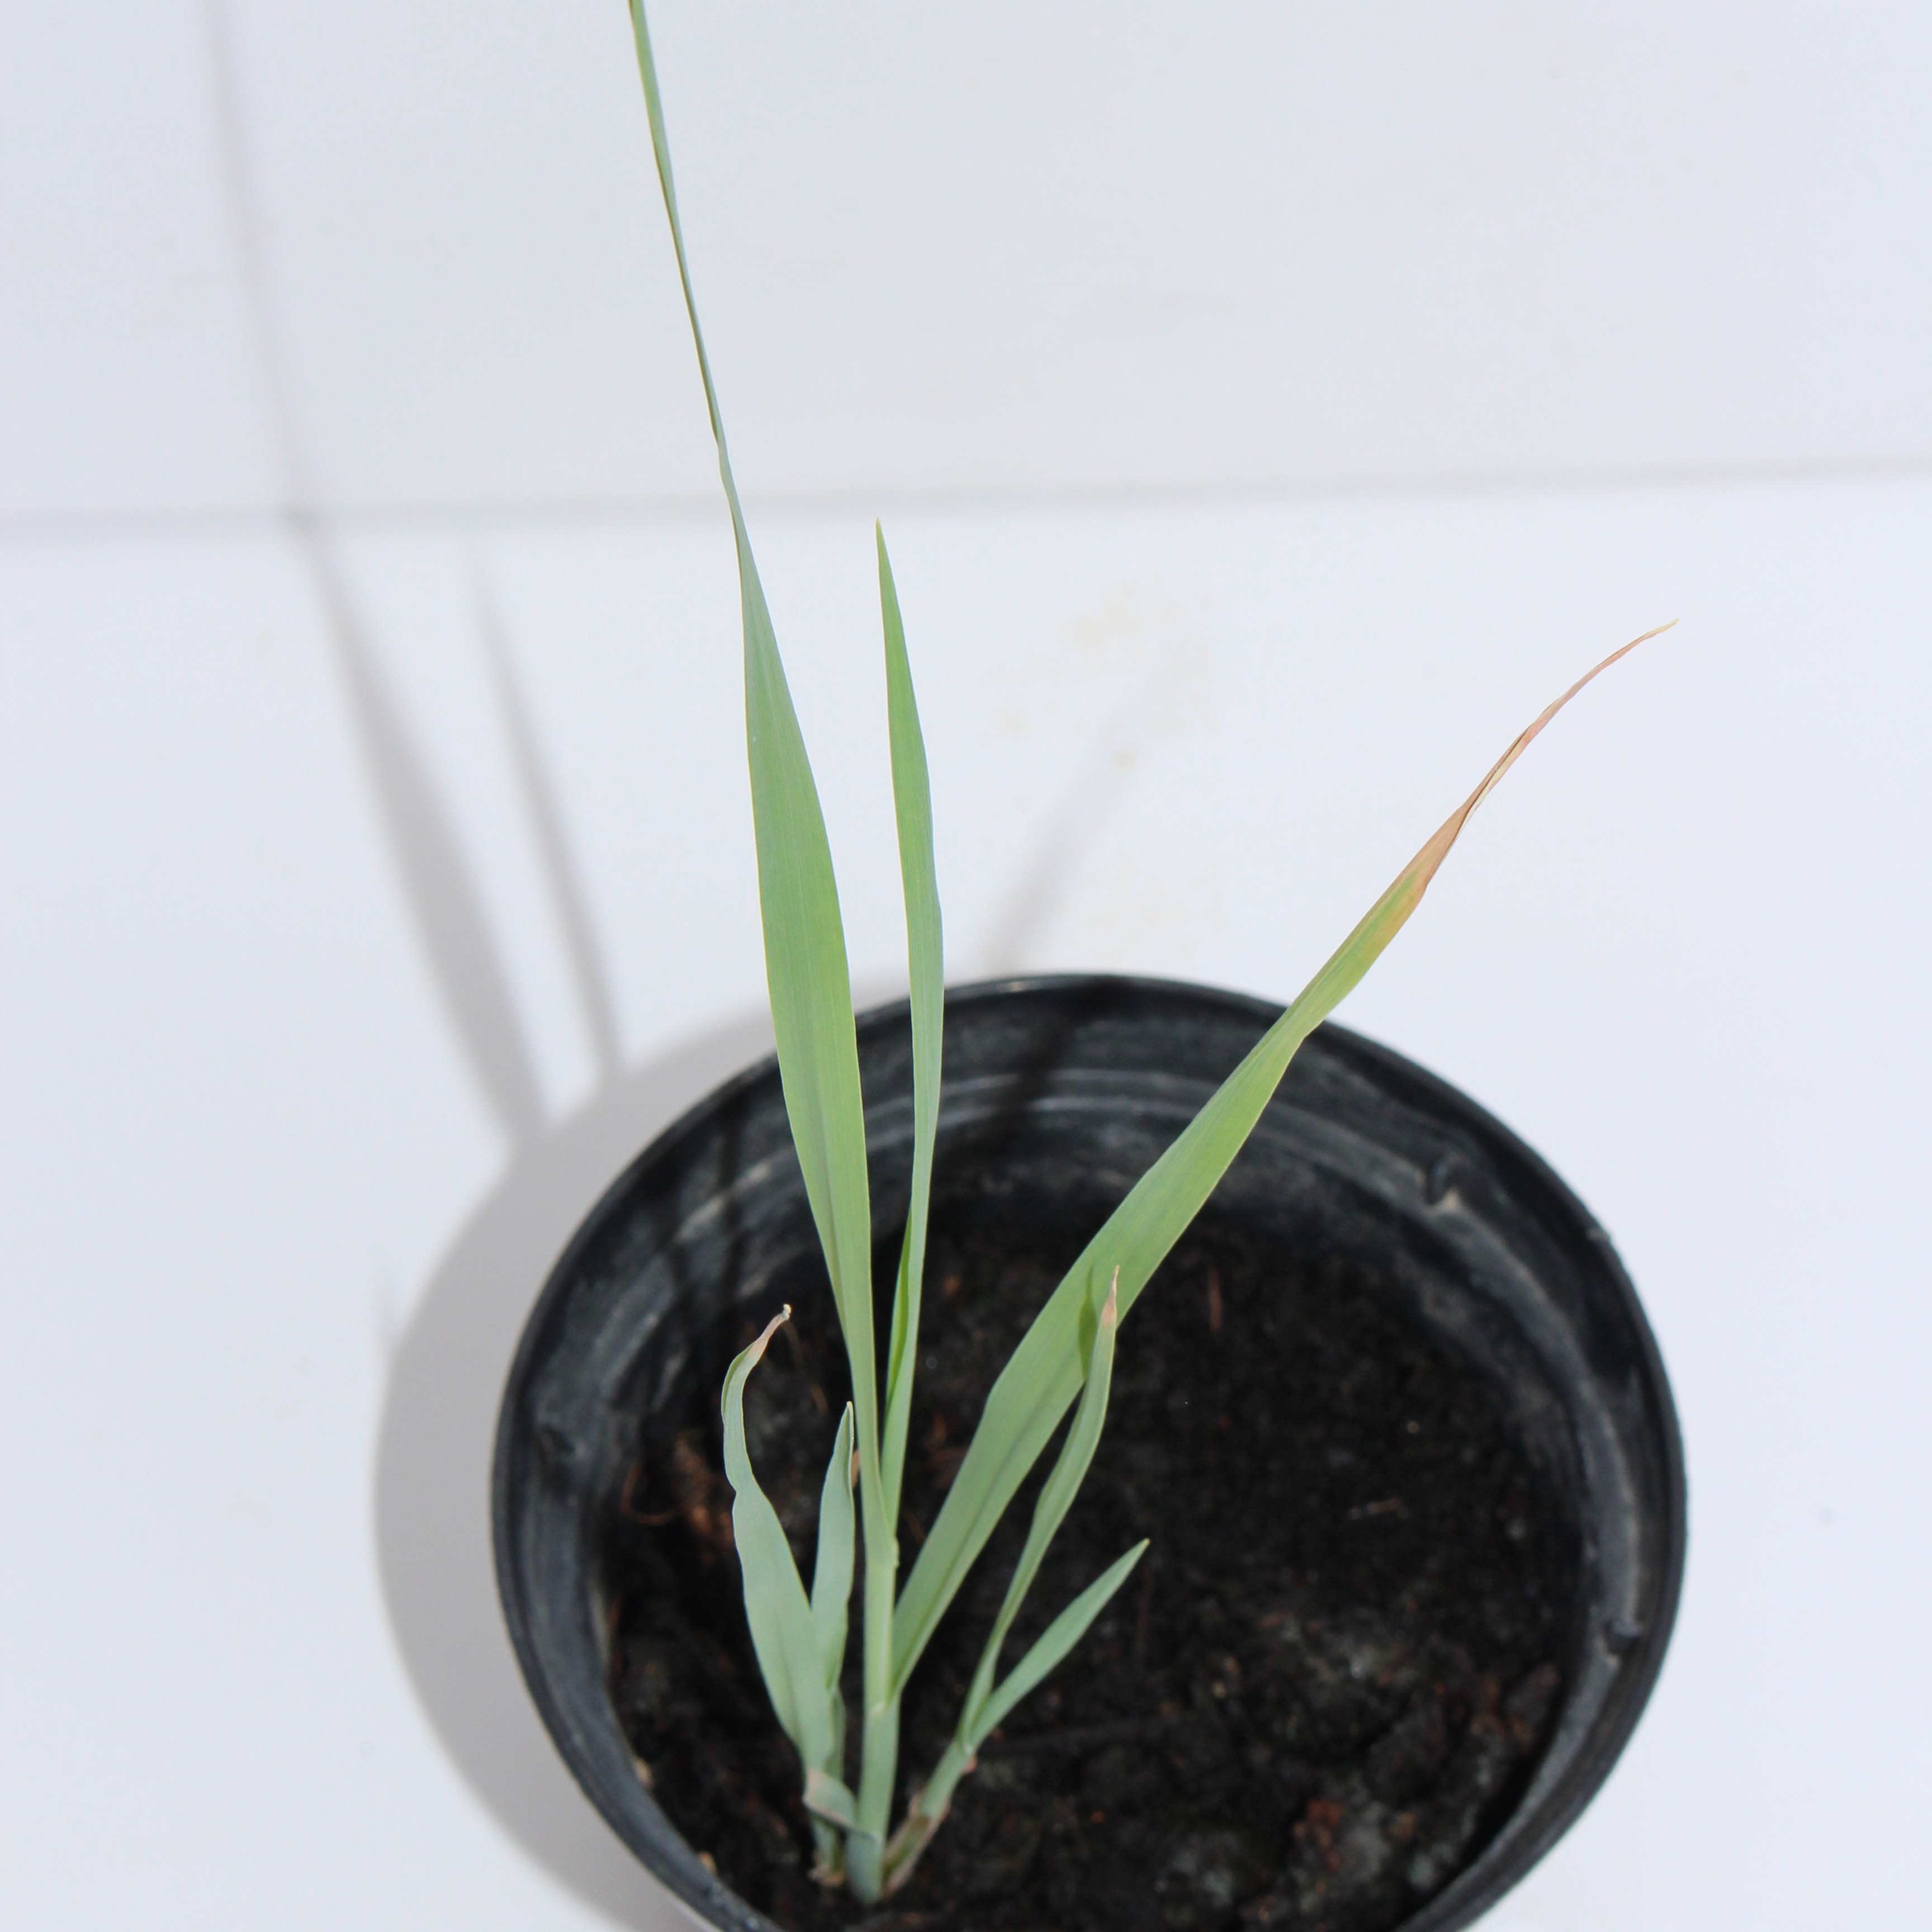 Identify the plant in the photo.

Avena sterilis
